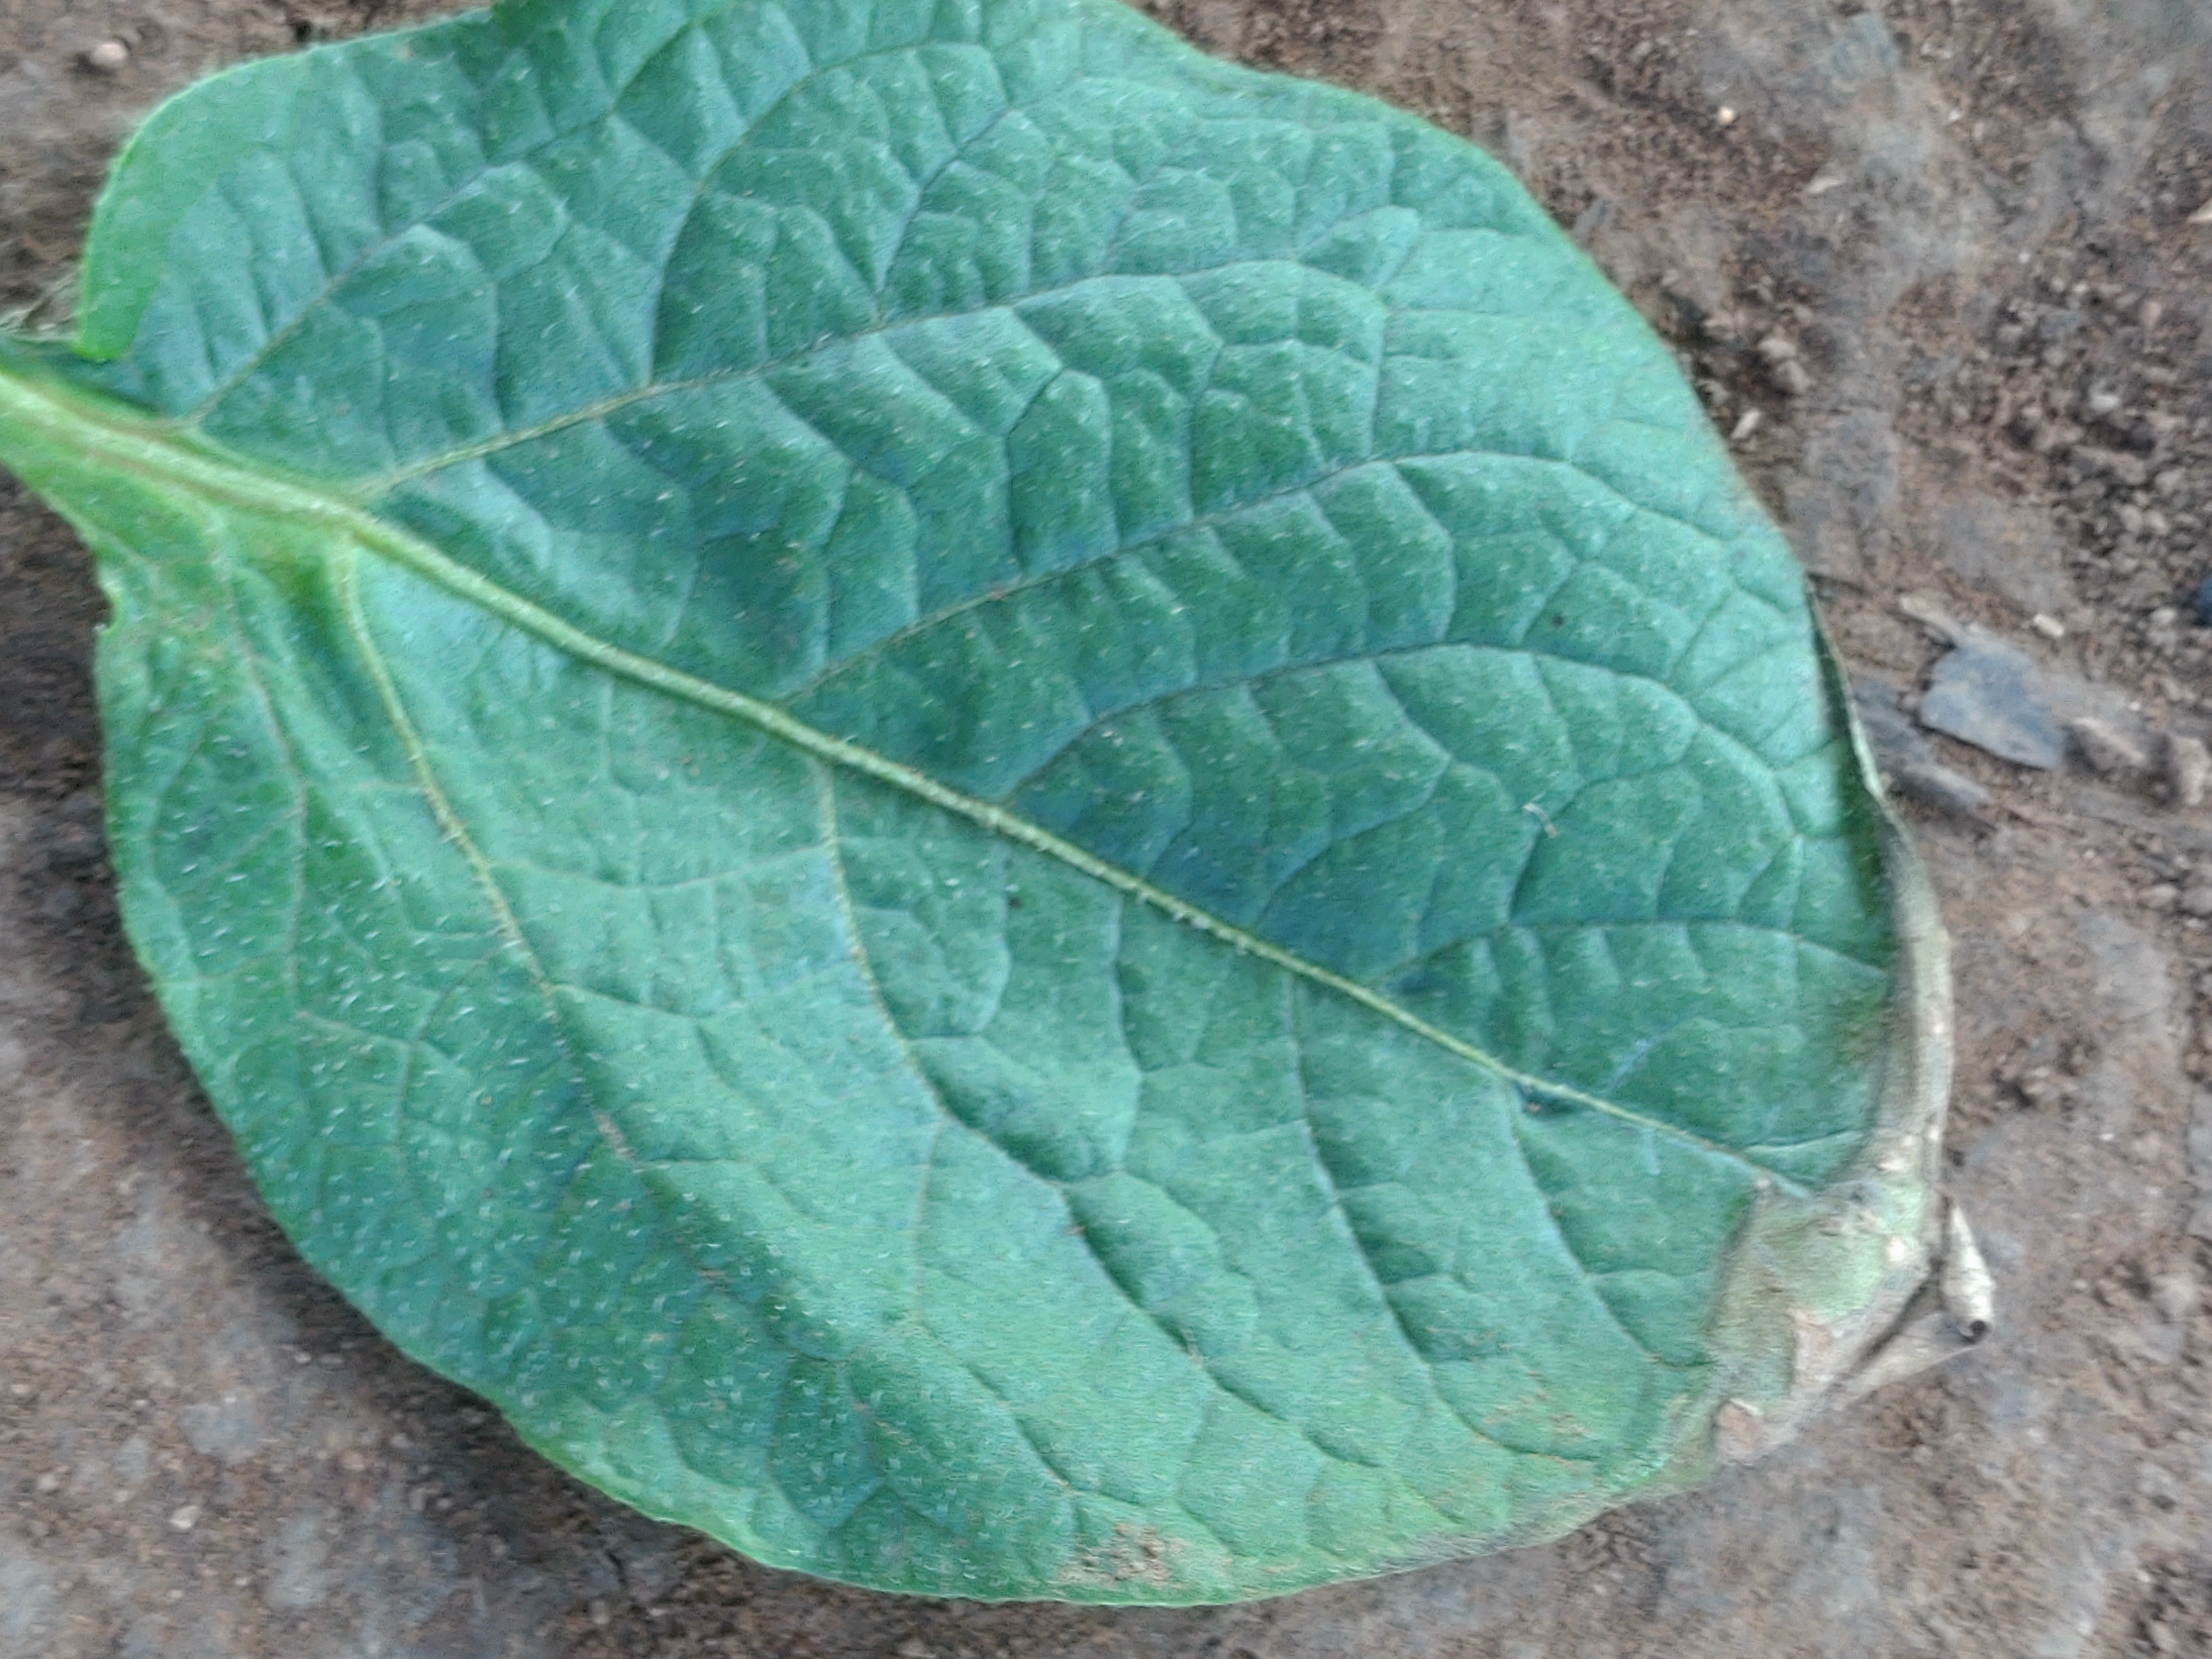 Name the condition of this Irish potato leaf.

early blight
